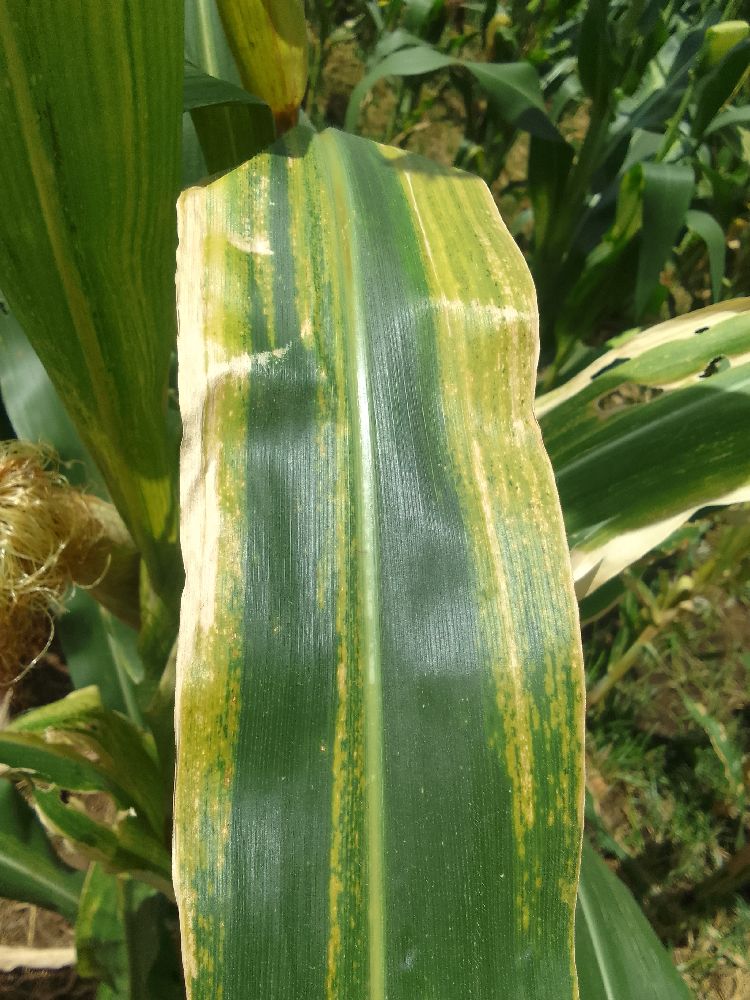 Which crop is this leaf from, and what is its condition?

maize, maize lethal necrosis
